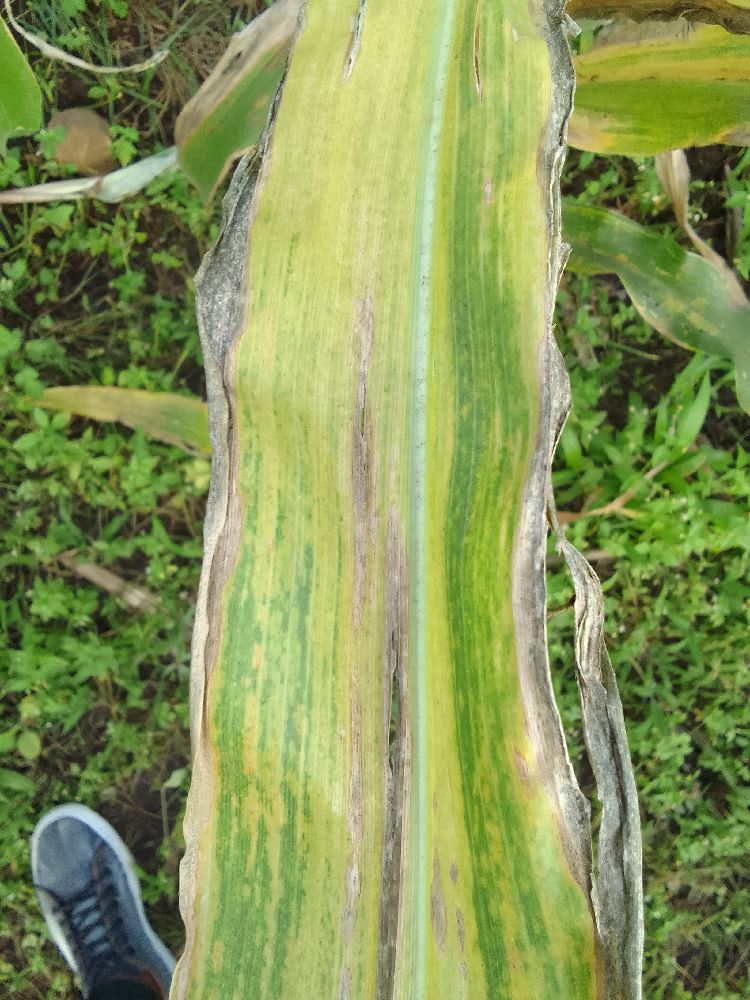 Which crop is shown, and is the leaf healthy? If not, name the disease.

maize, maize lethal necrosis
